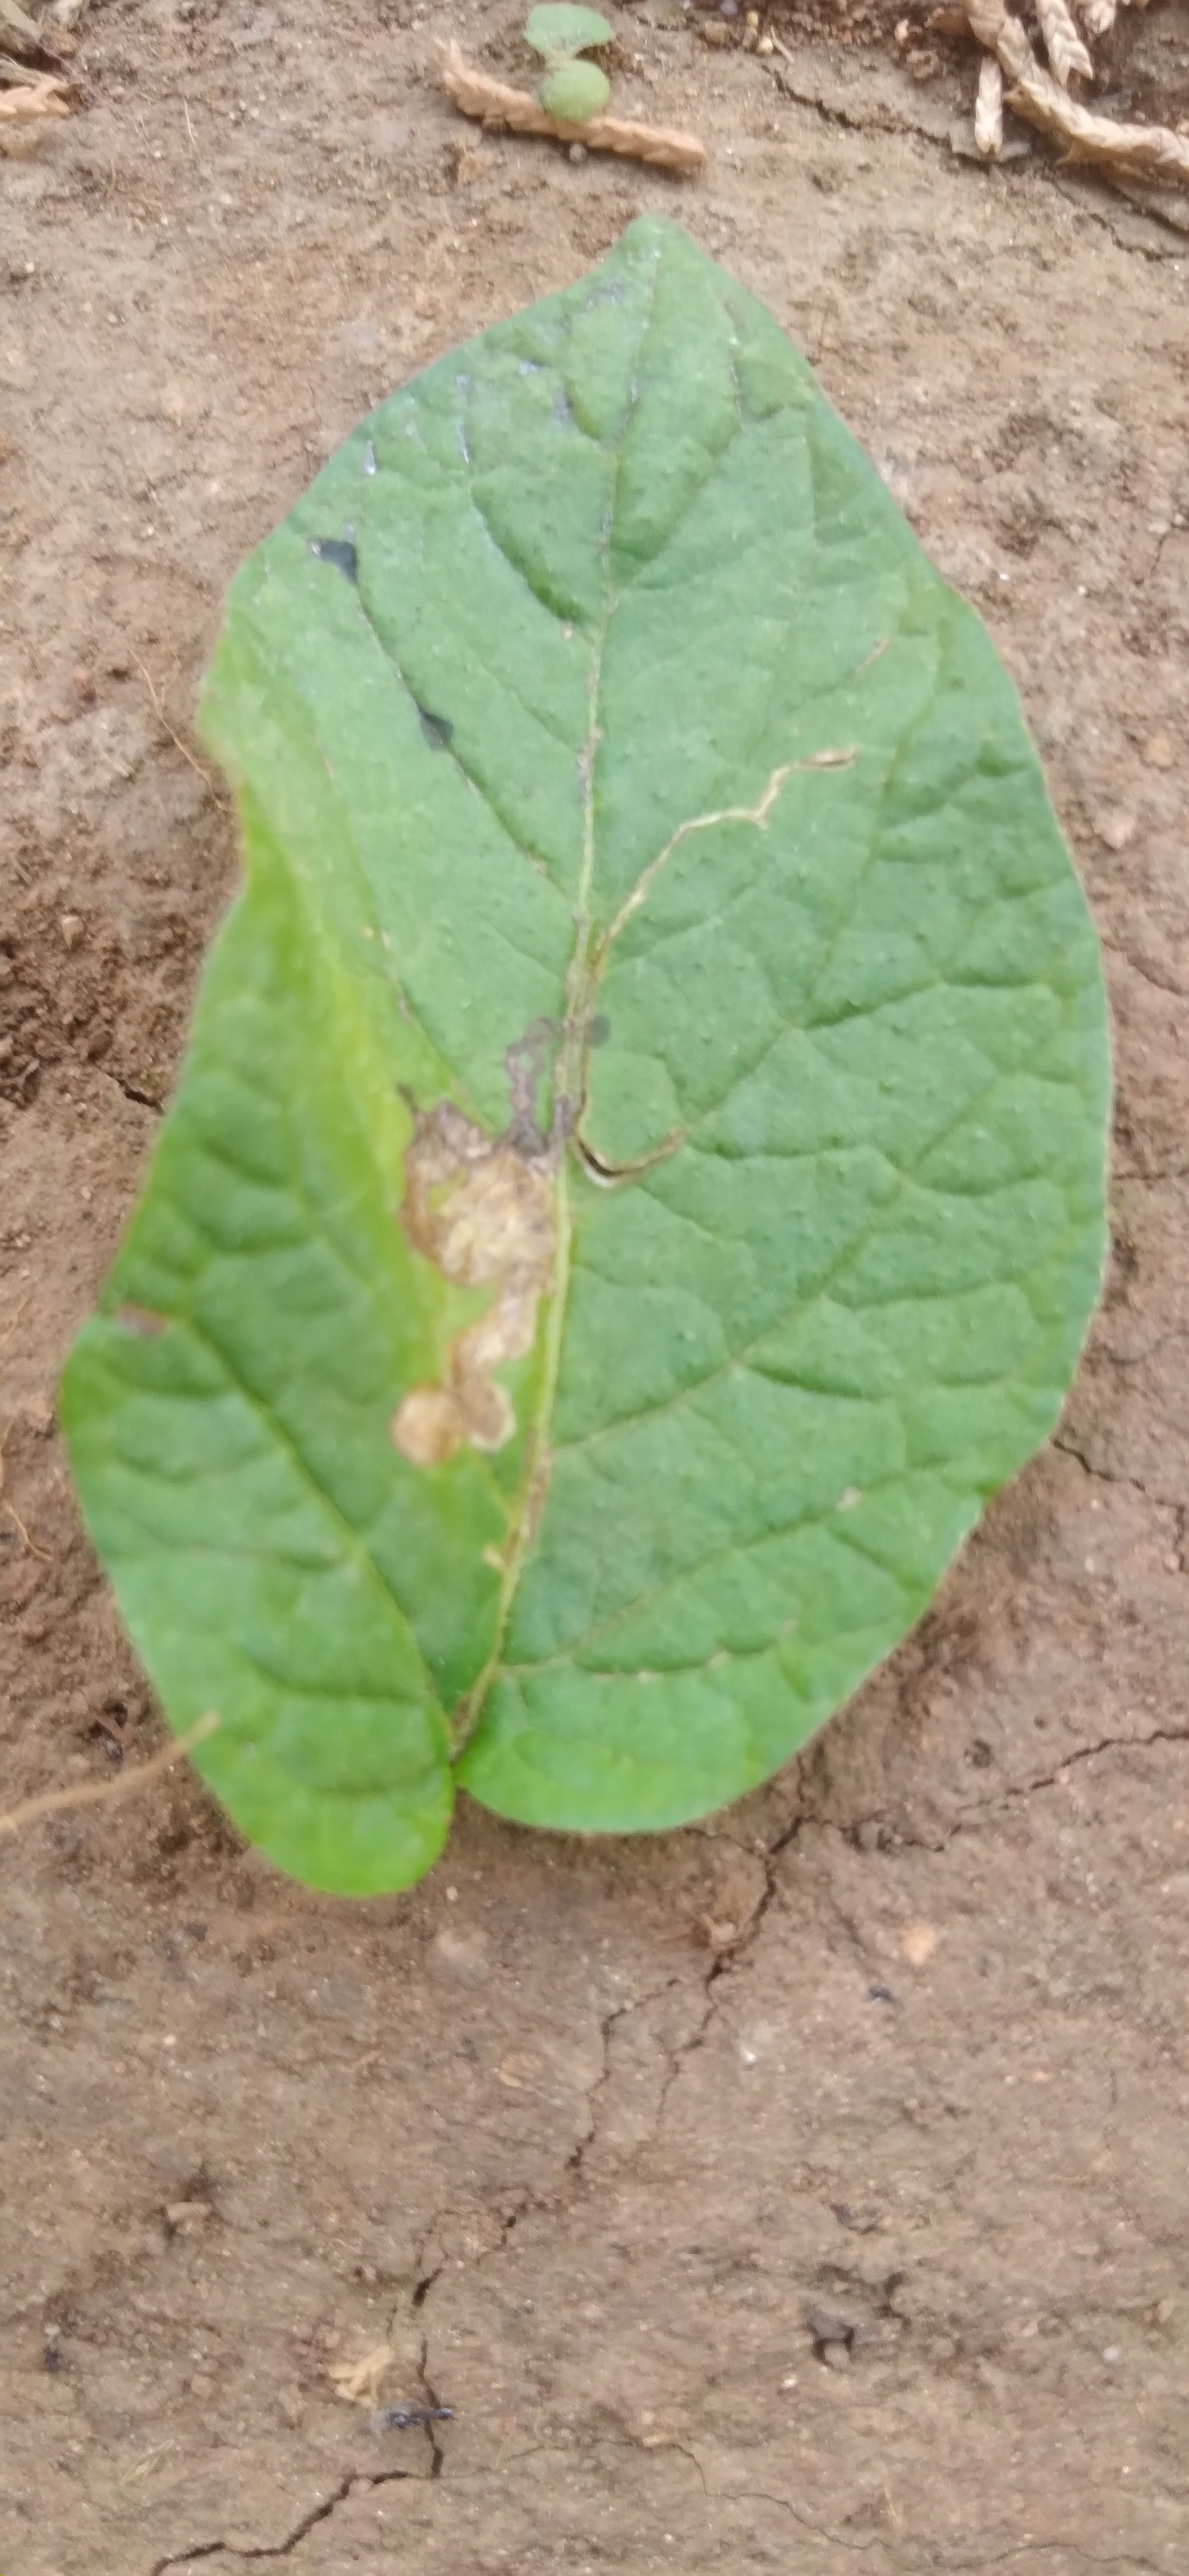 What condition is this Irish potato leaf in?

early blight
